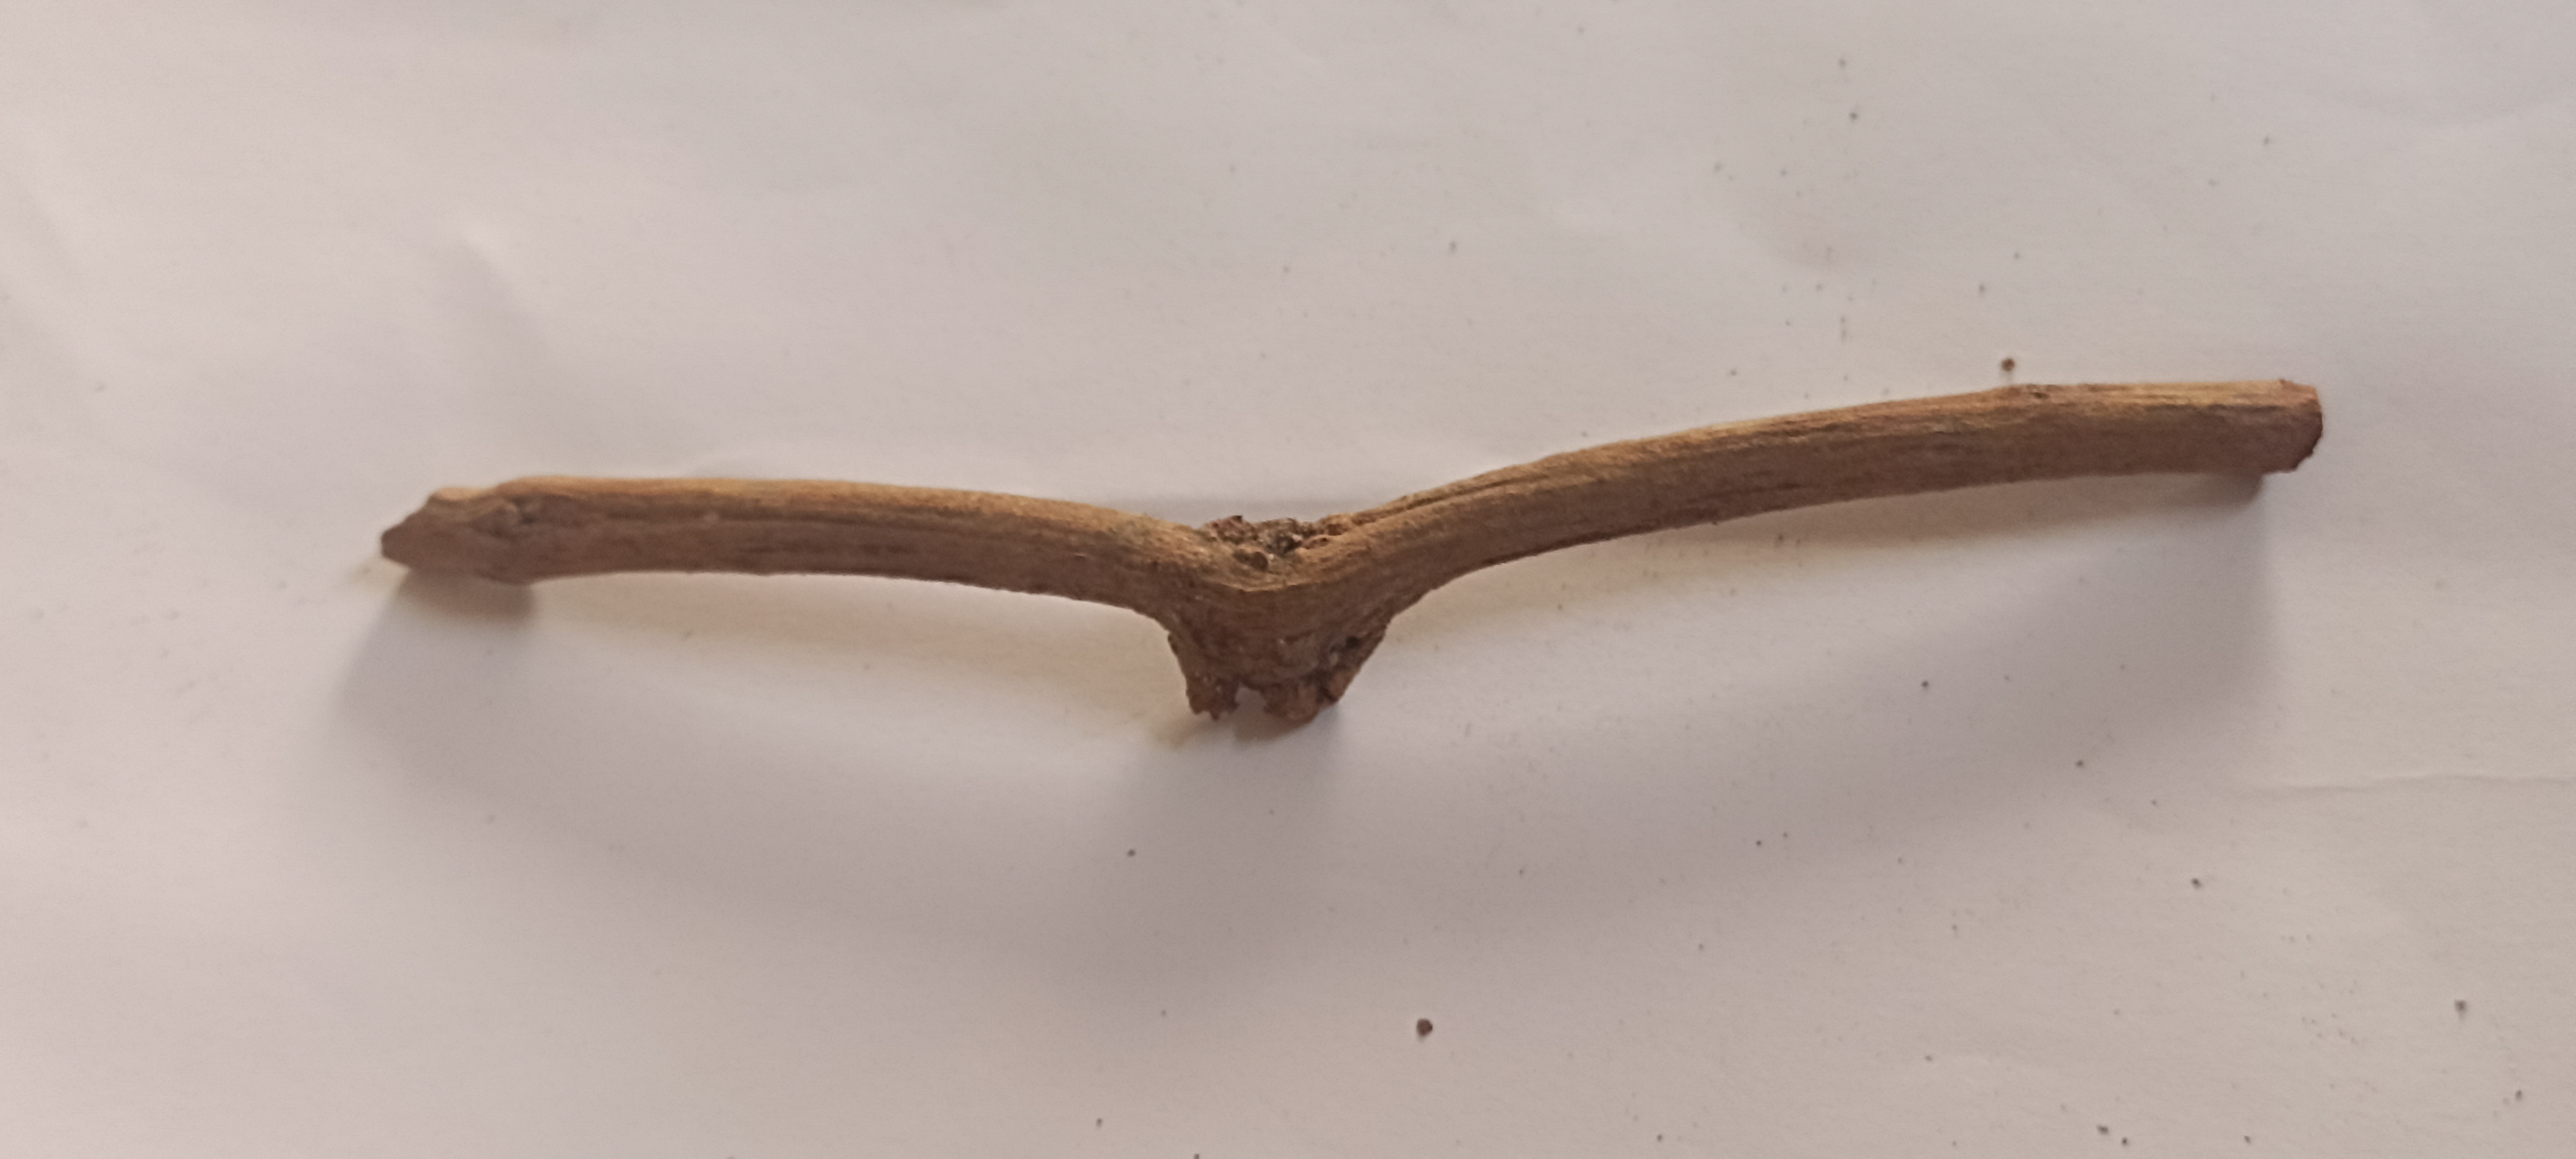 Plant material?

manjistha
